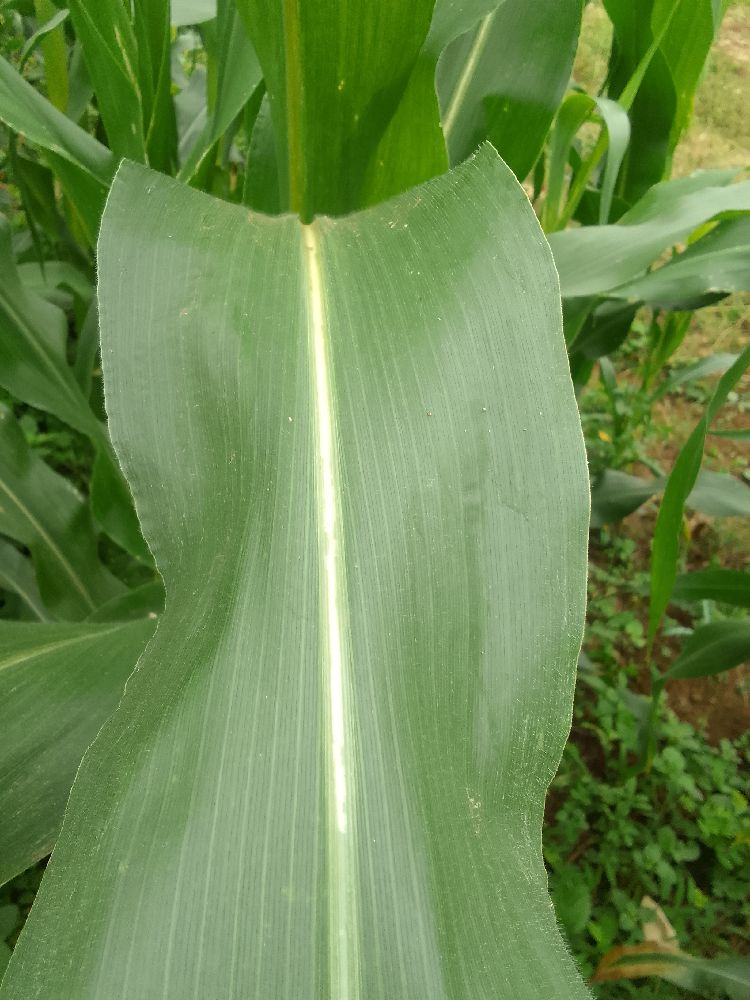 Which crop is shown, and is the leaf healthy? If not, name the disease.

maize, healthy
